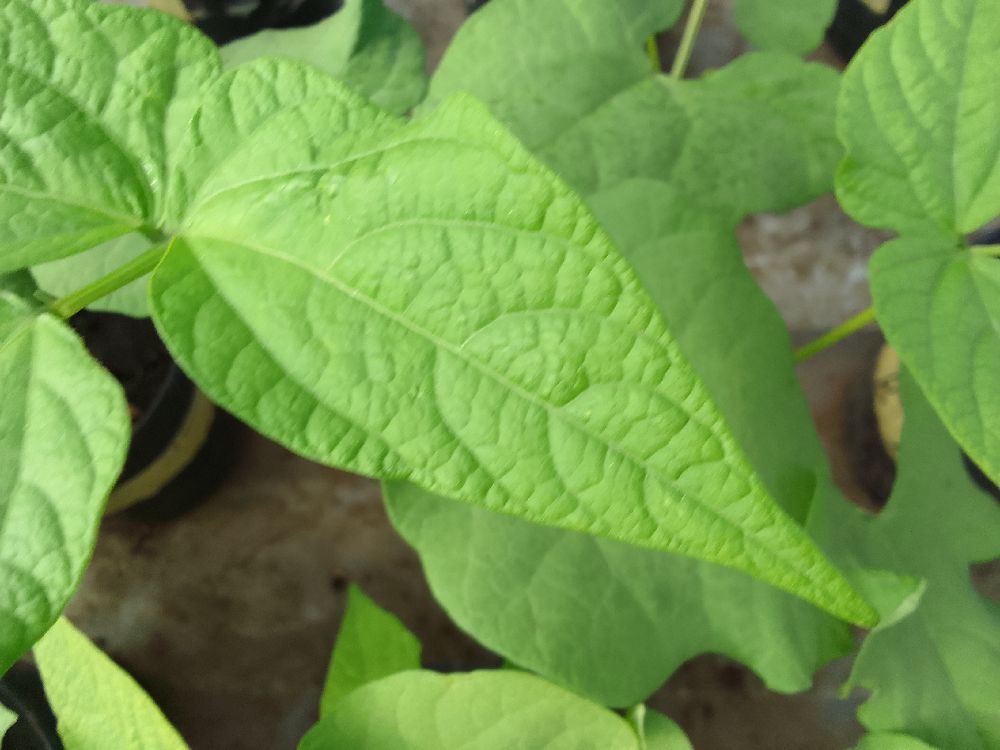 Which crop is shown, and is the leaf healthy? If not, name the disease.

common bean, healthy
